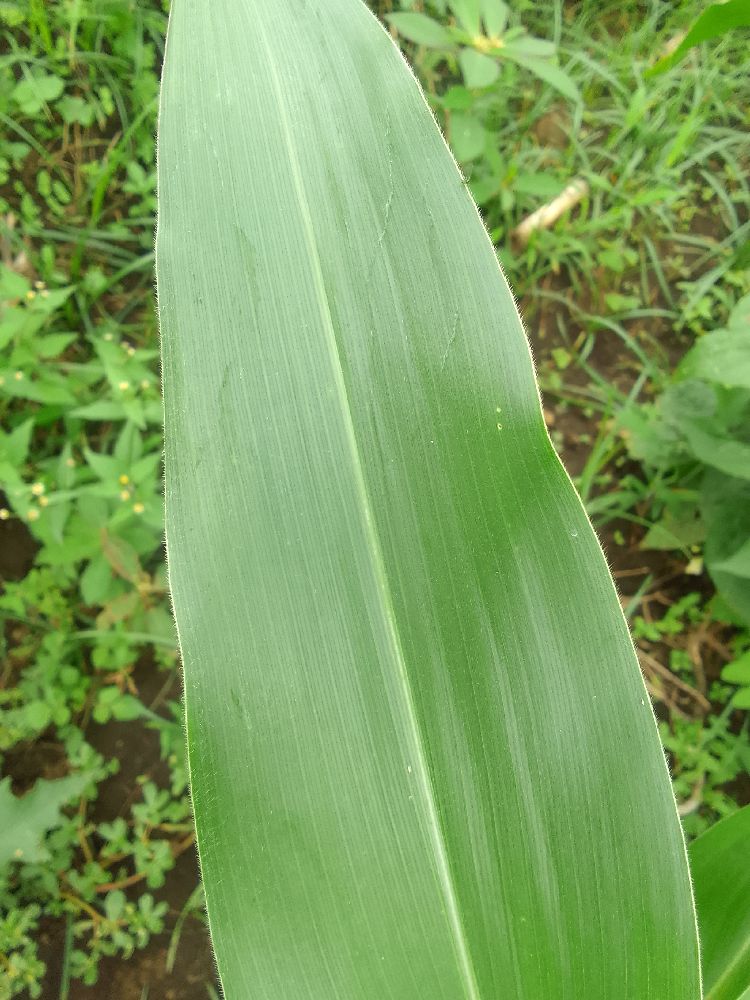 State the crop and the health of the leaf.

maize, healthy
